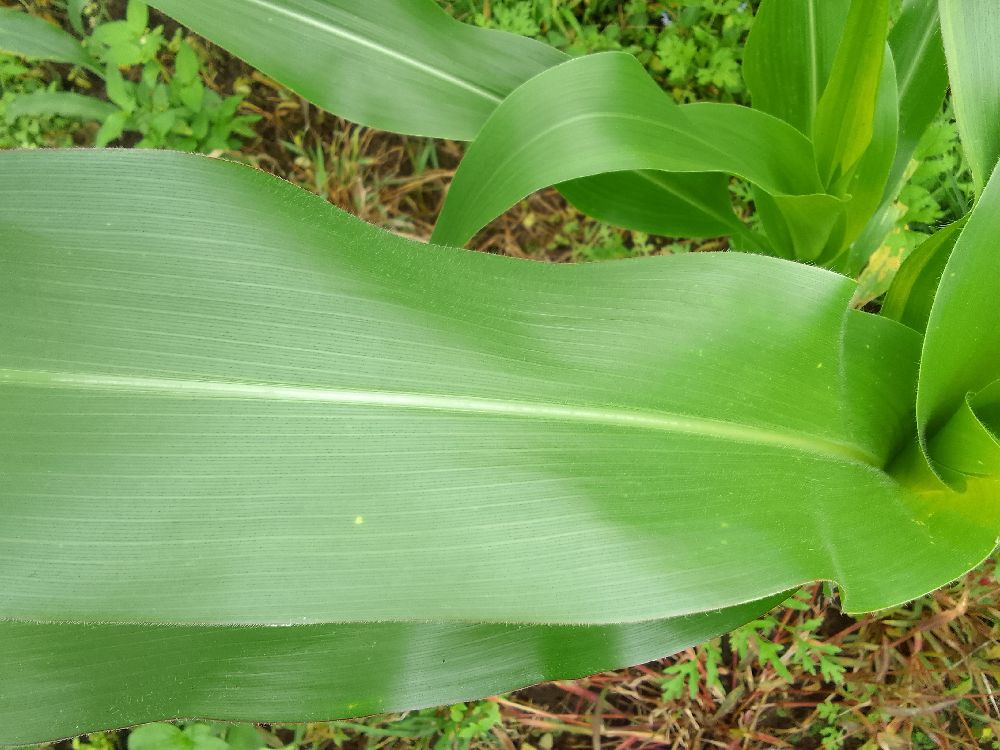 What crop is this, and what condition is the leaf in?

maize, healthy
